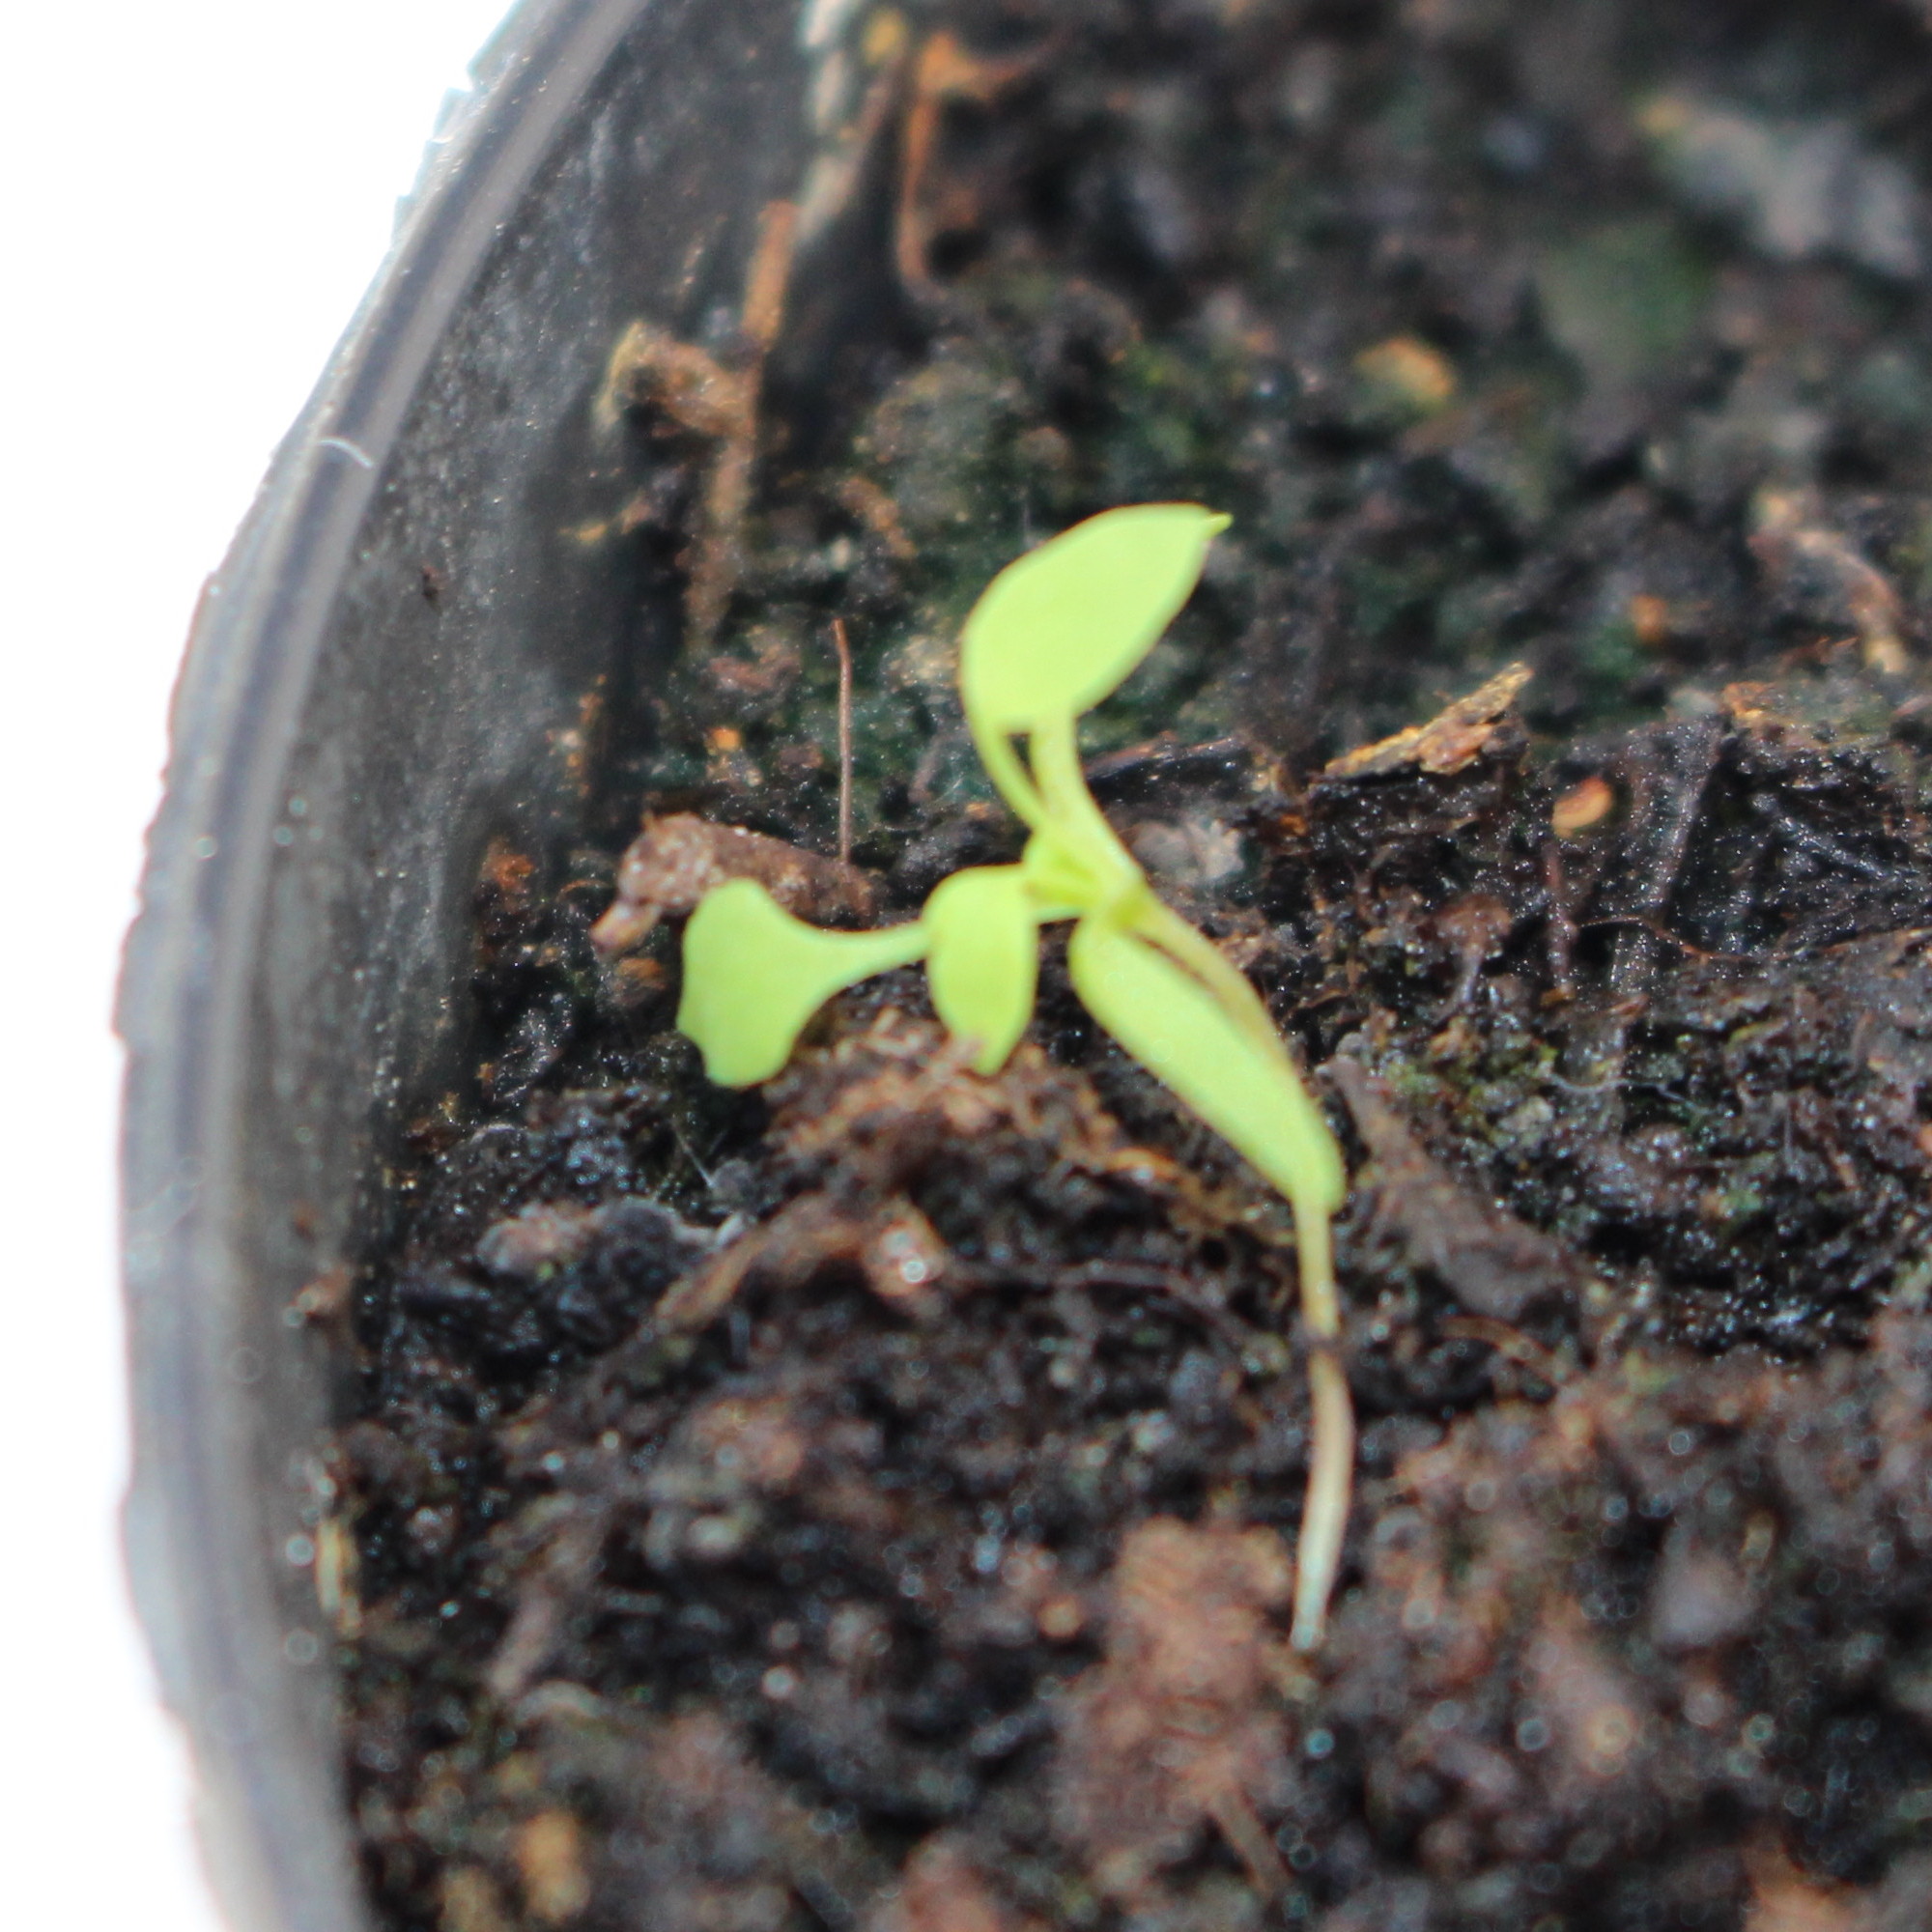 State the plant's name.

Papaver rhoeas
